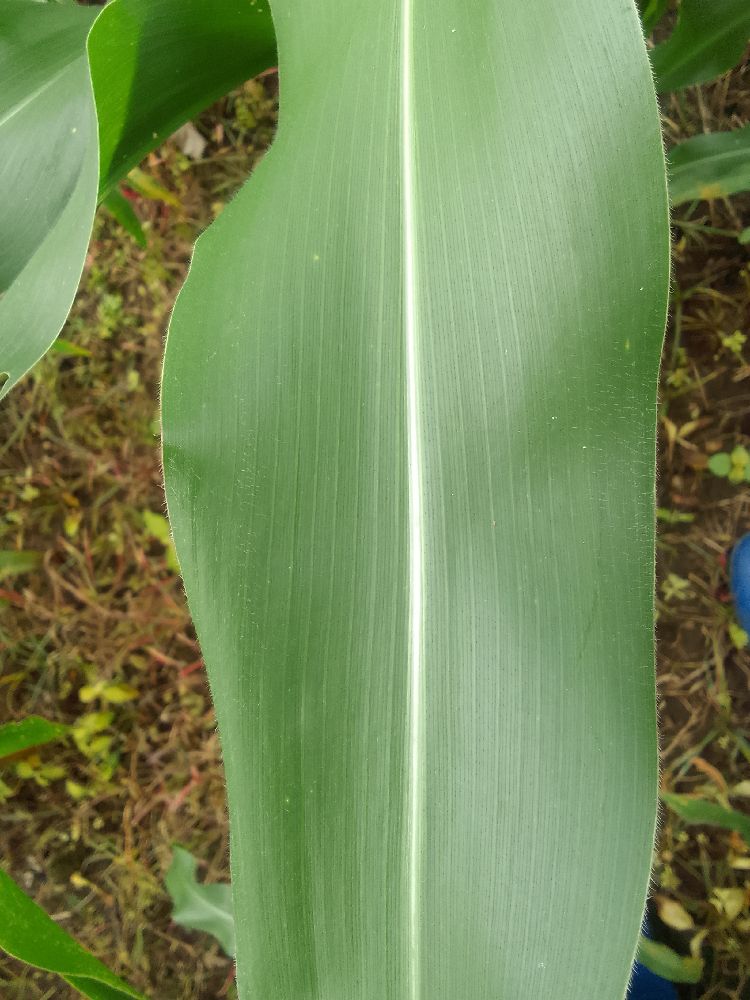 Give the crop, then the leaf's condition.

maize, healthy
